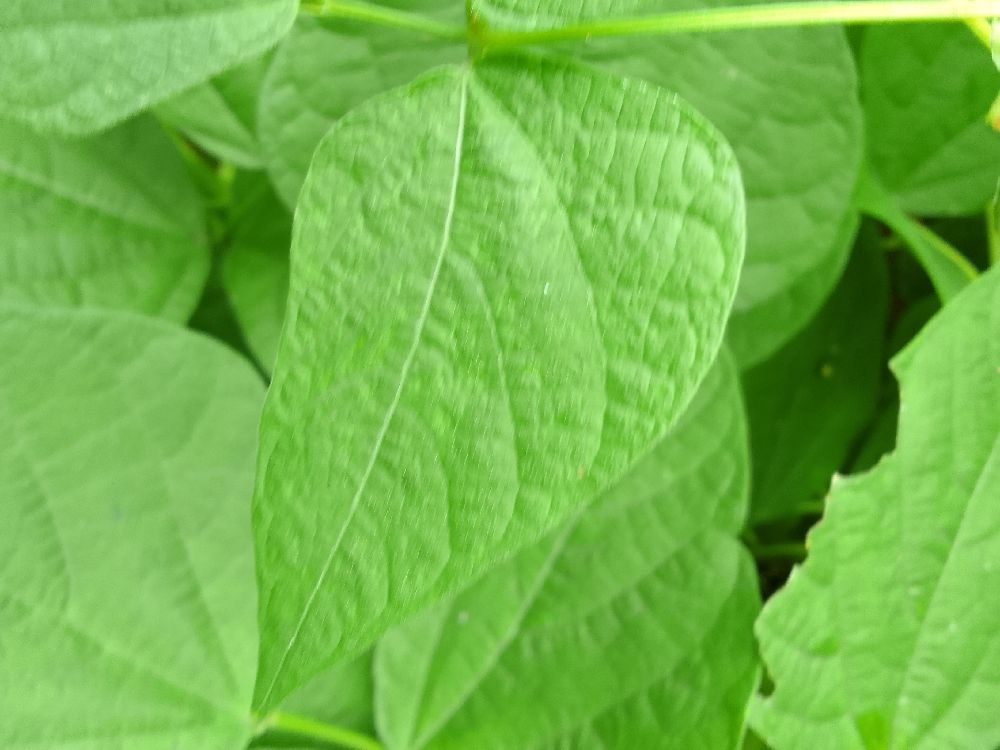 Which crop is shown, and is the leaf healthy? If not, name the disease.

common bean, healthy
